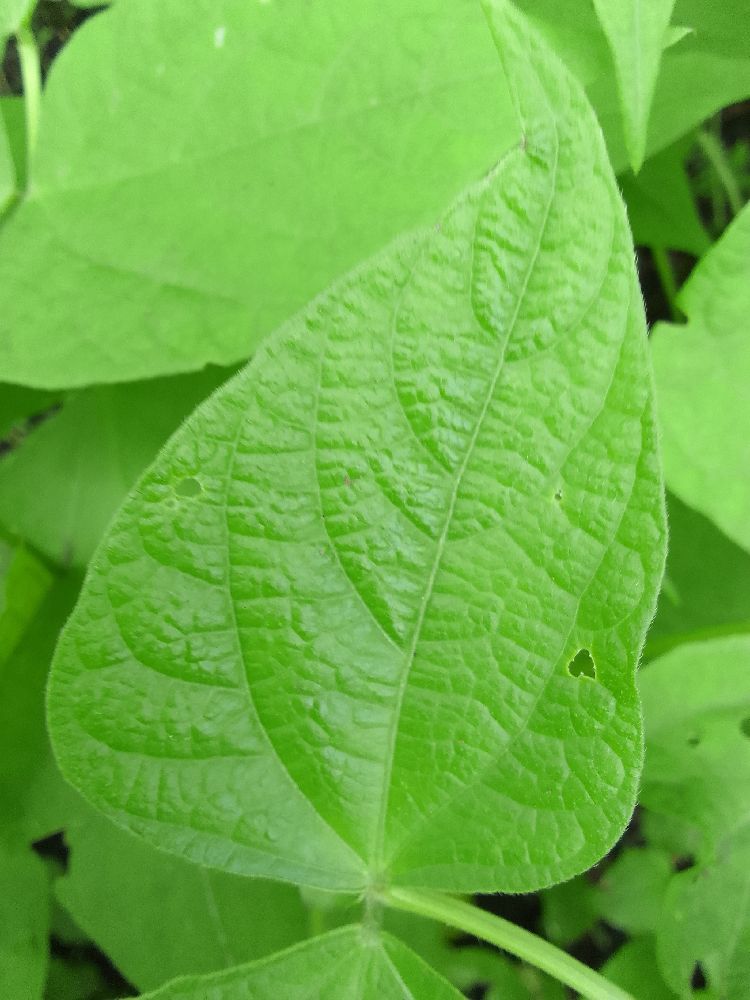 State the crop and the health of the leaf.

common bean, healthy
